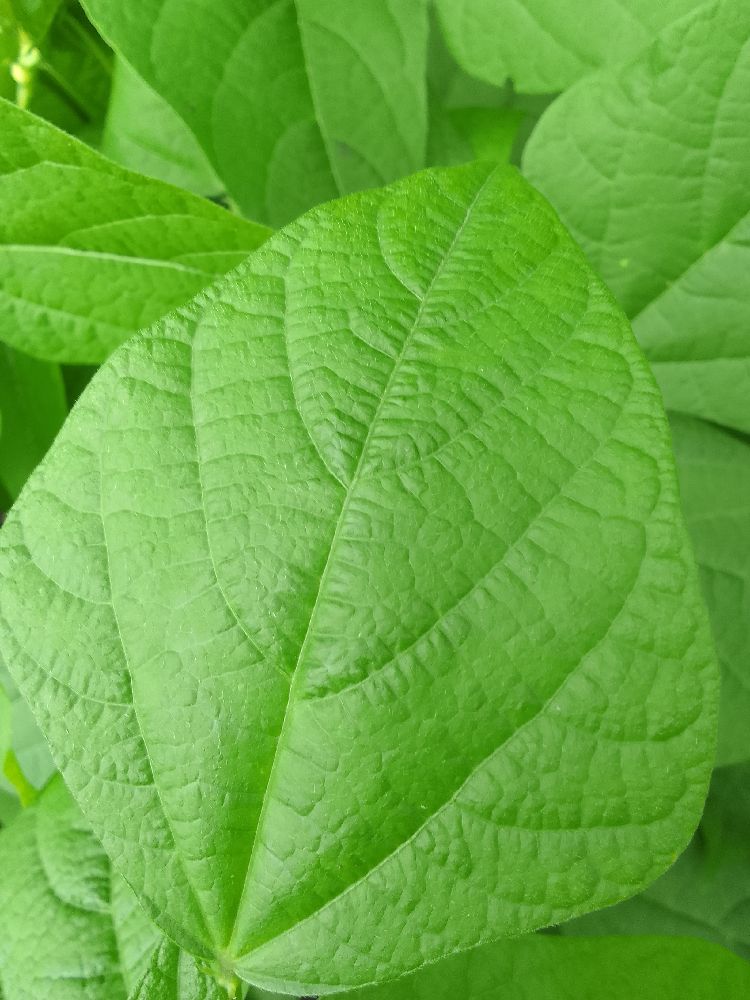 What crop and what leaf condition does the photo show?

common bean, healthy
